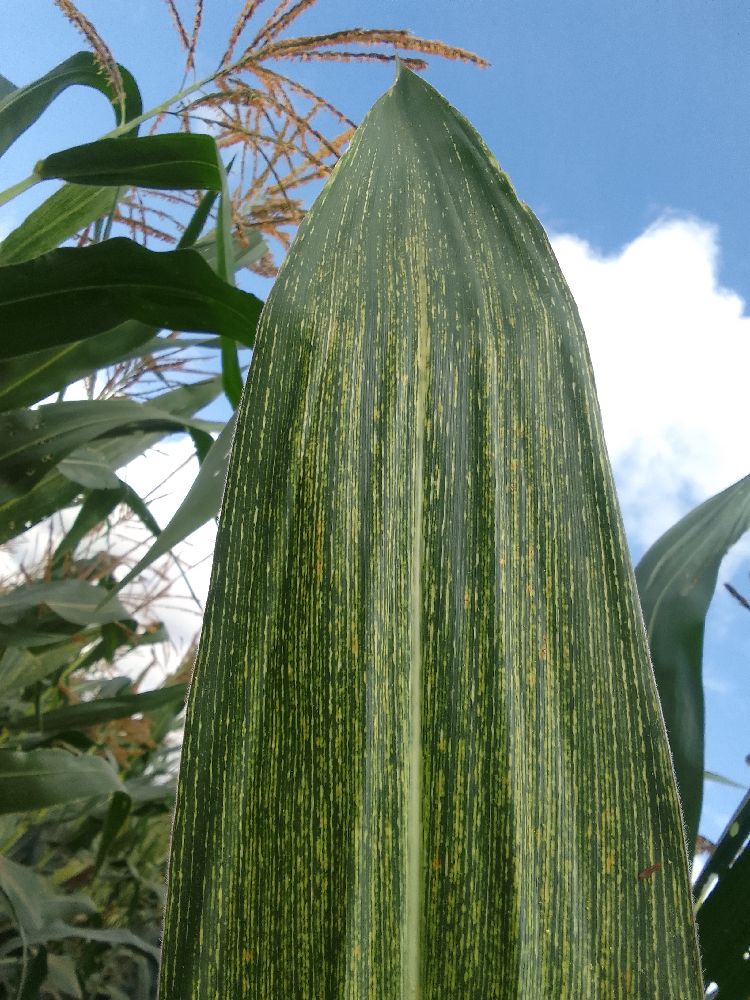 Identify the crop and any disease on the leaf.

maize, maize streak virus
